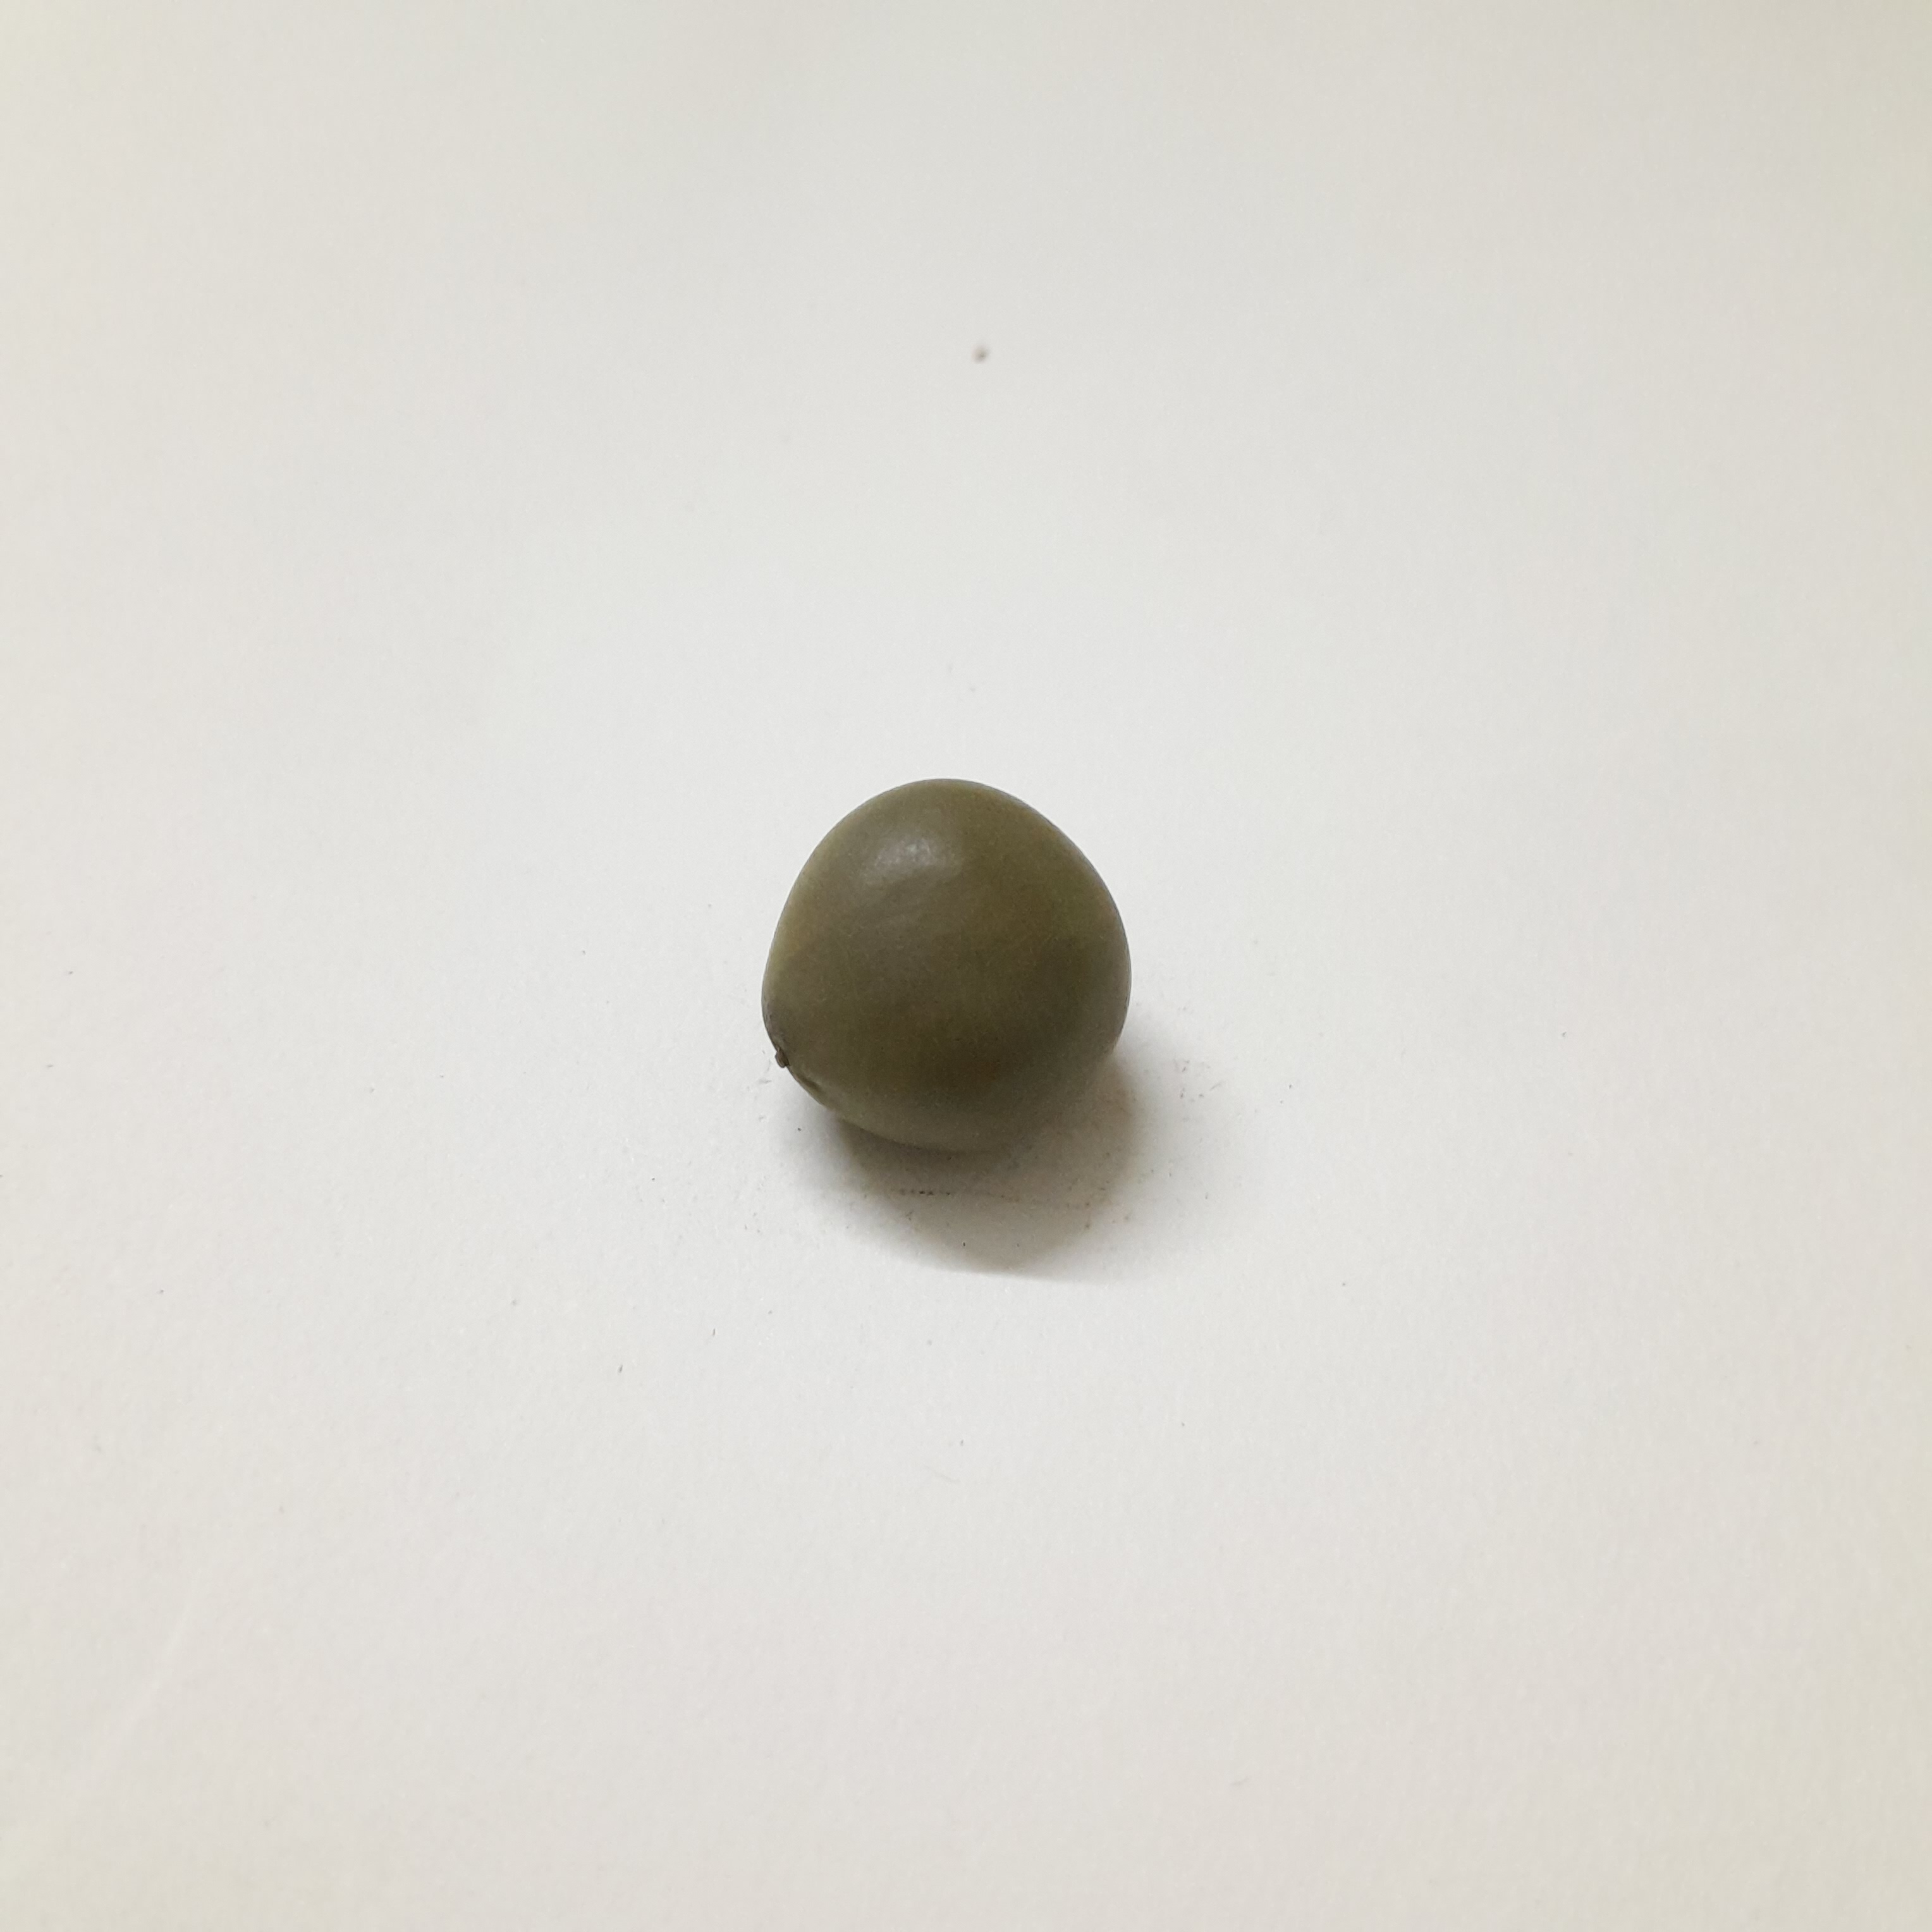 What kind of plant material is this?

sagargota
